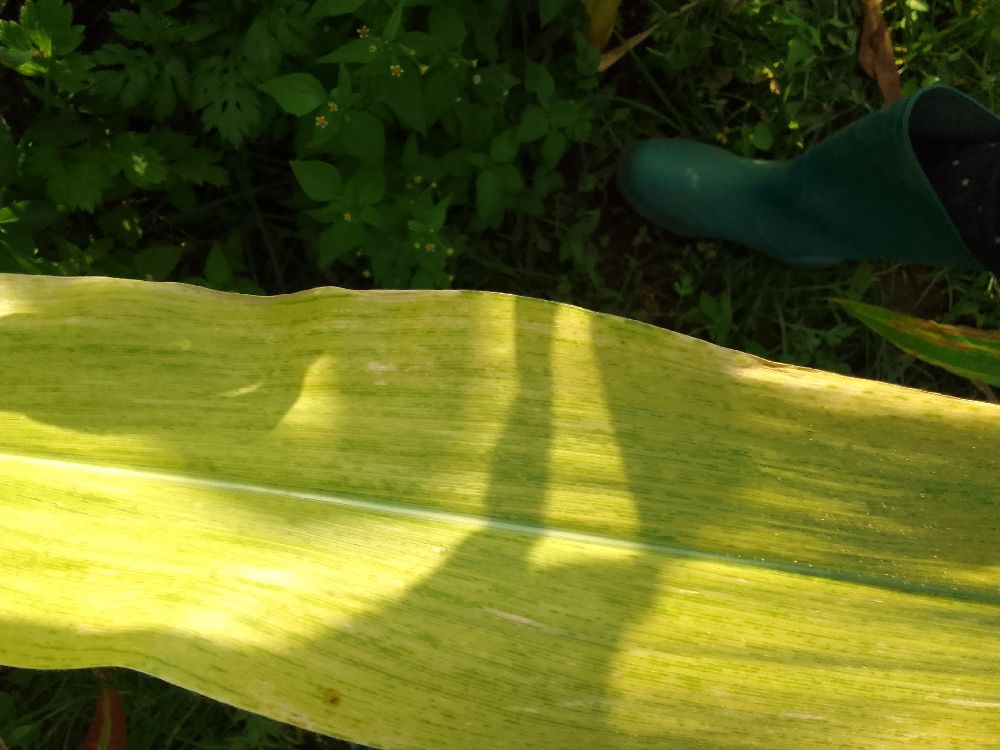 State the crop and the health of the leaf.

maize, maize lethal necrosis
